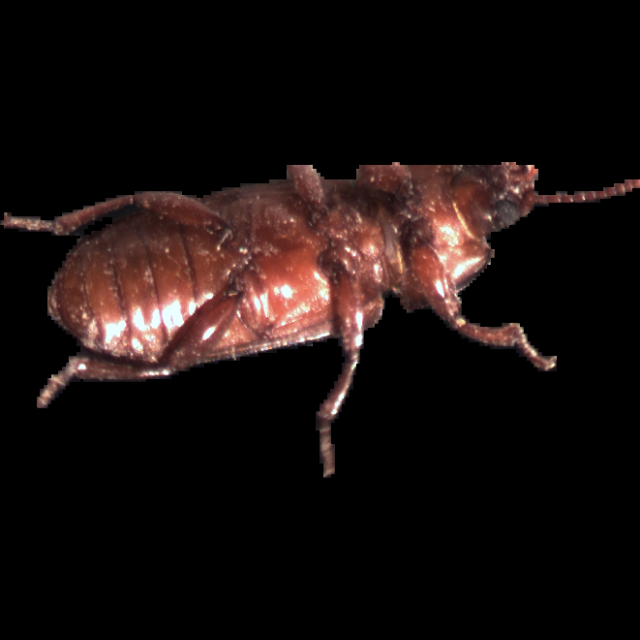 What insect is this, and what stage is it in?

mealworm beetle
